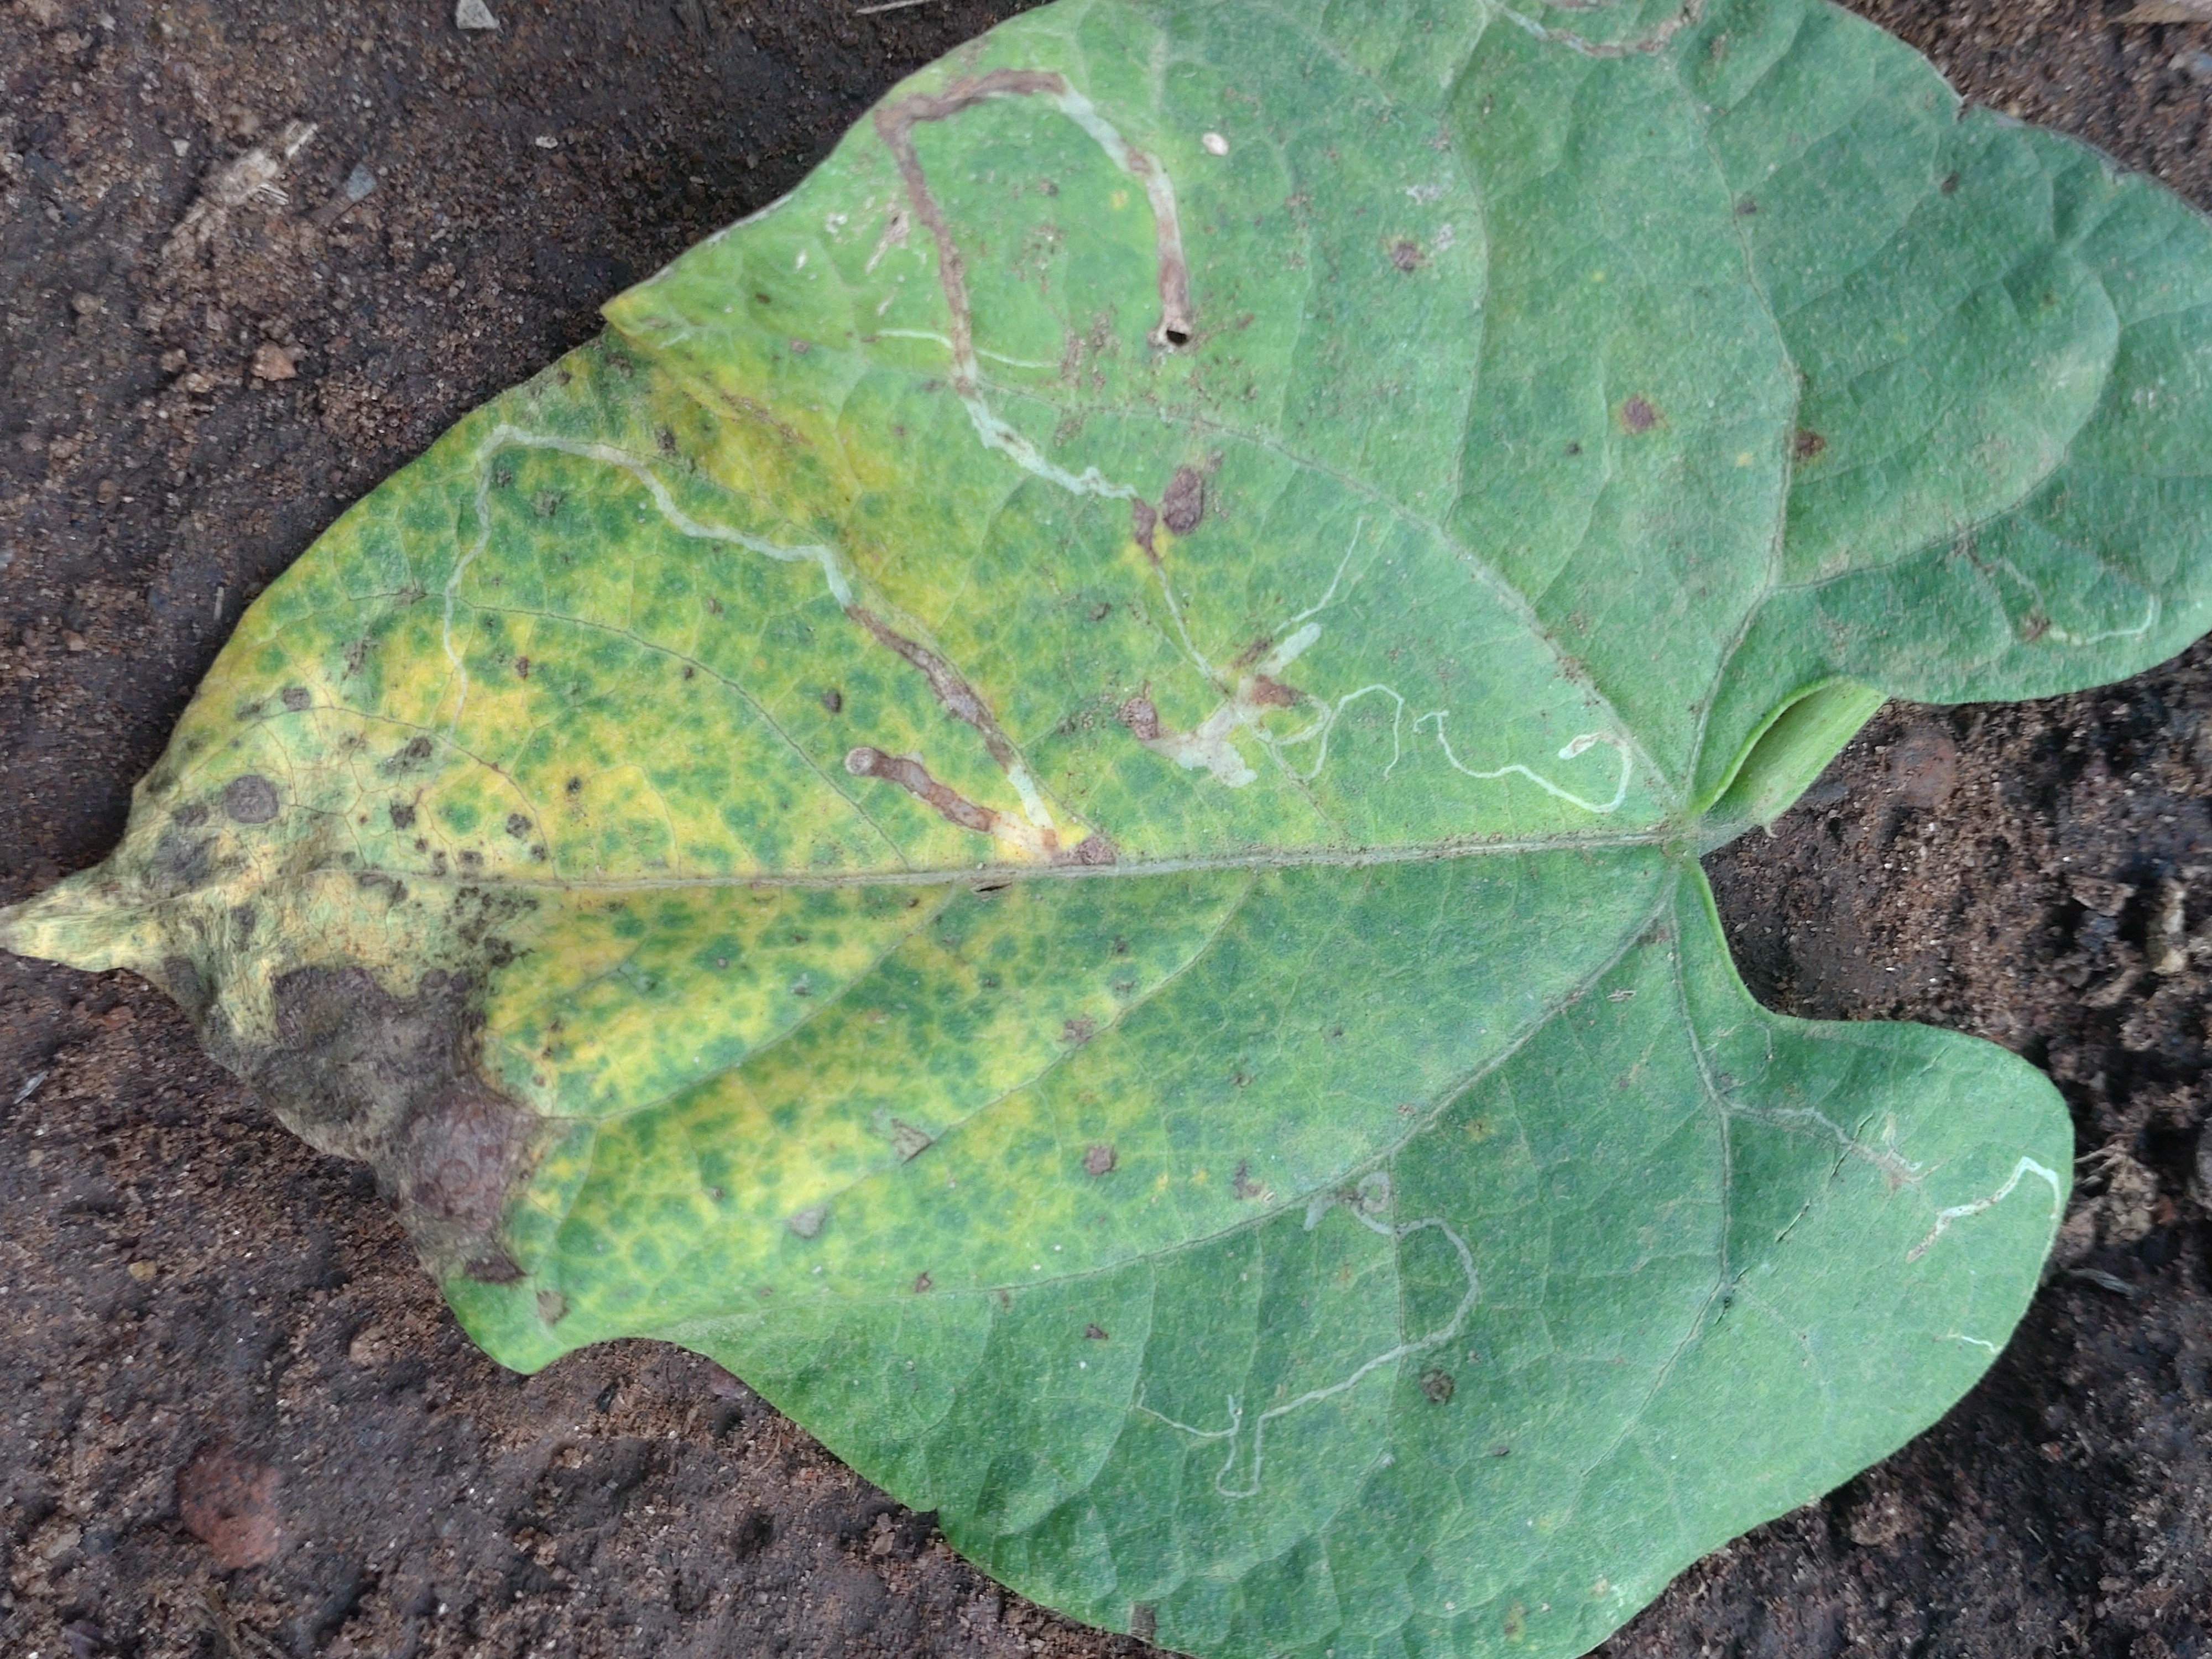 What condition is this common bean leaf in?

anthracnose
